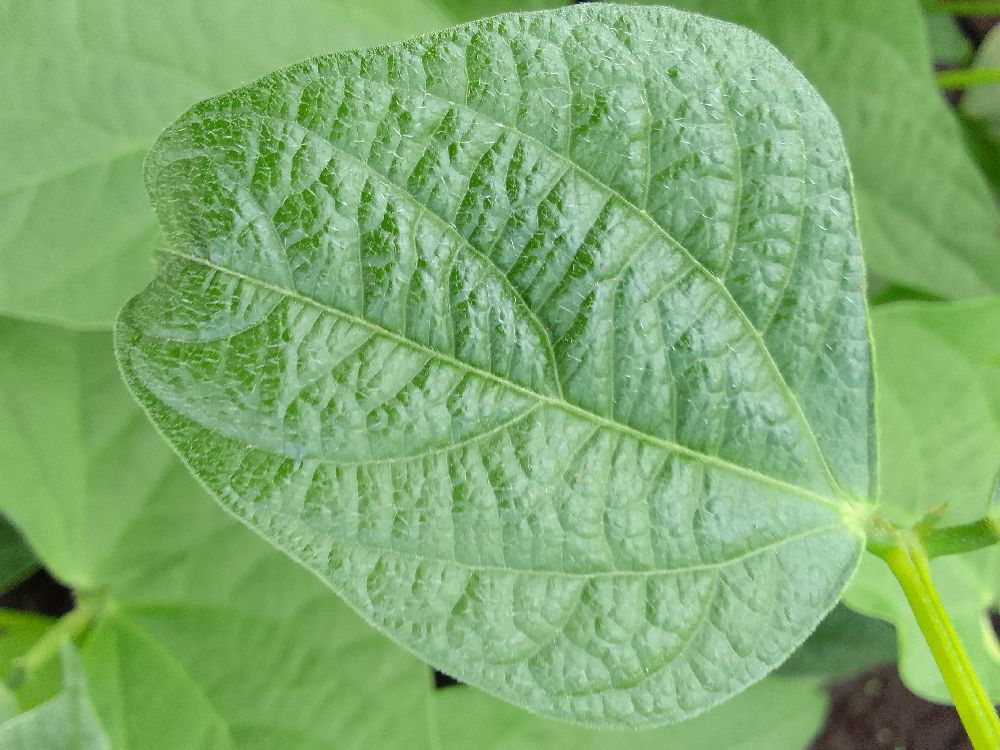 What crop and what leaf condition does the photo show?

common bean, healthy
